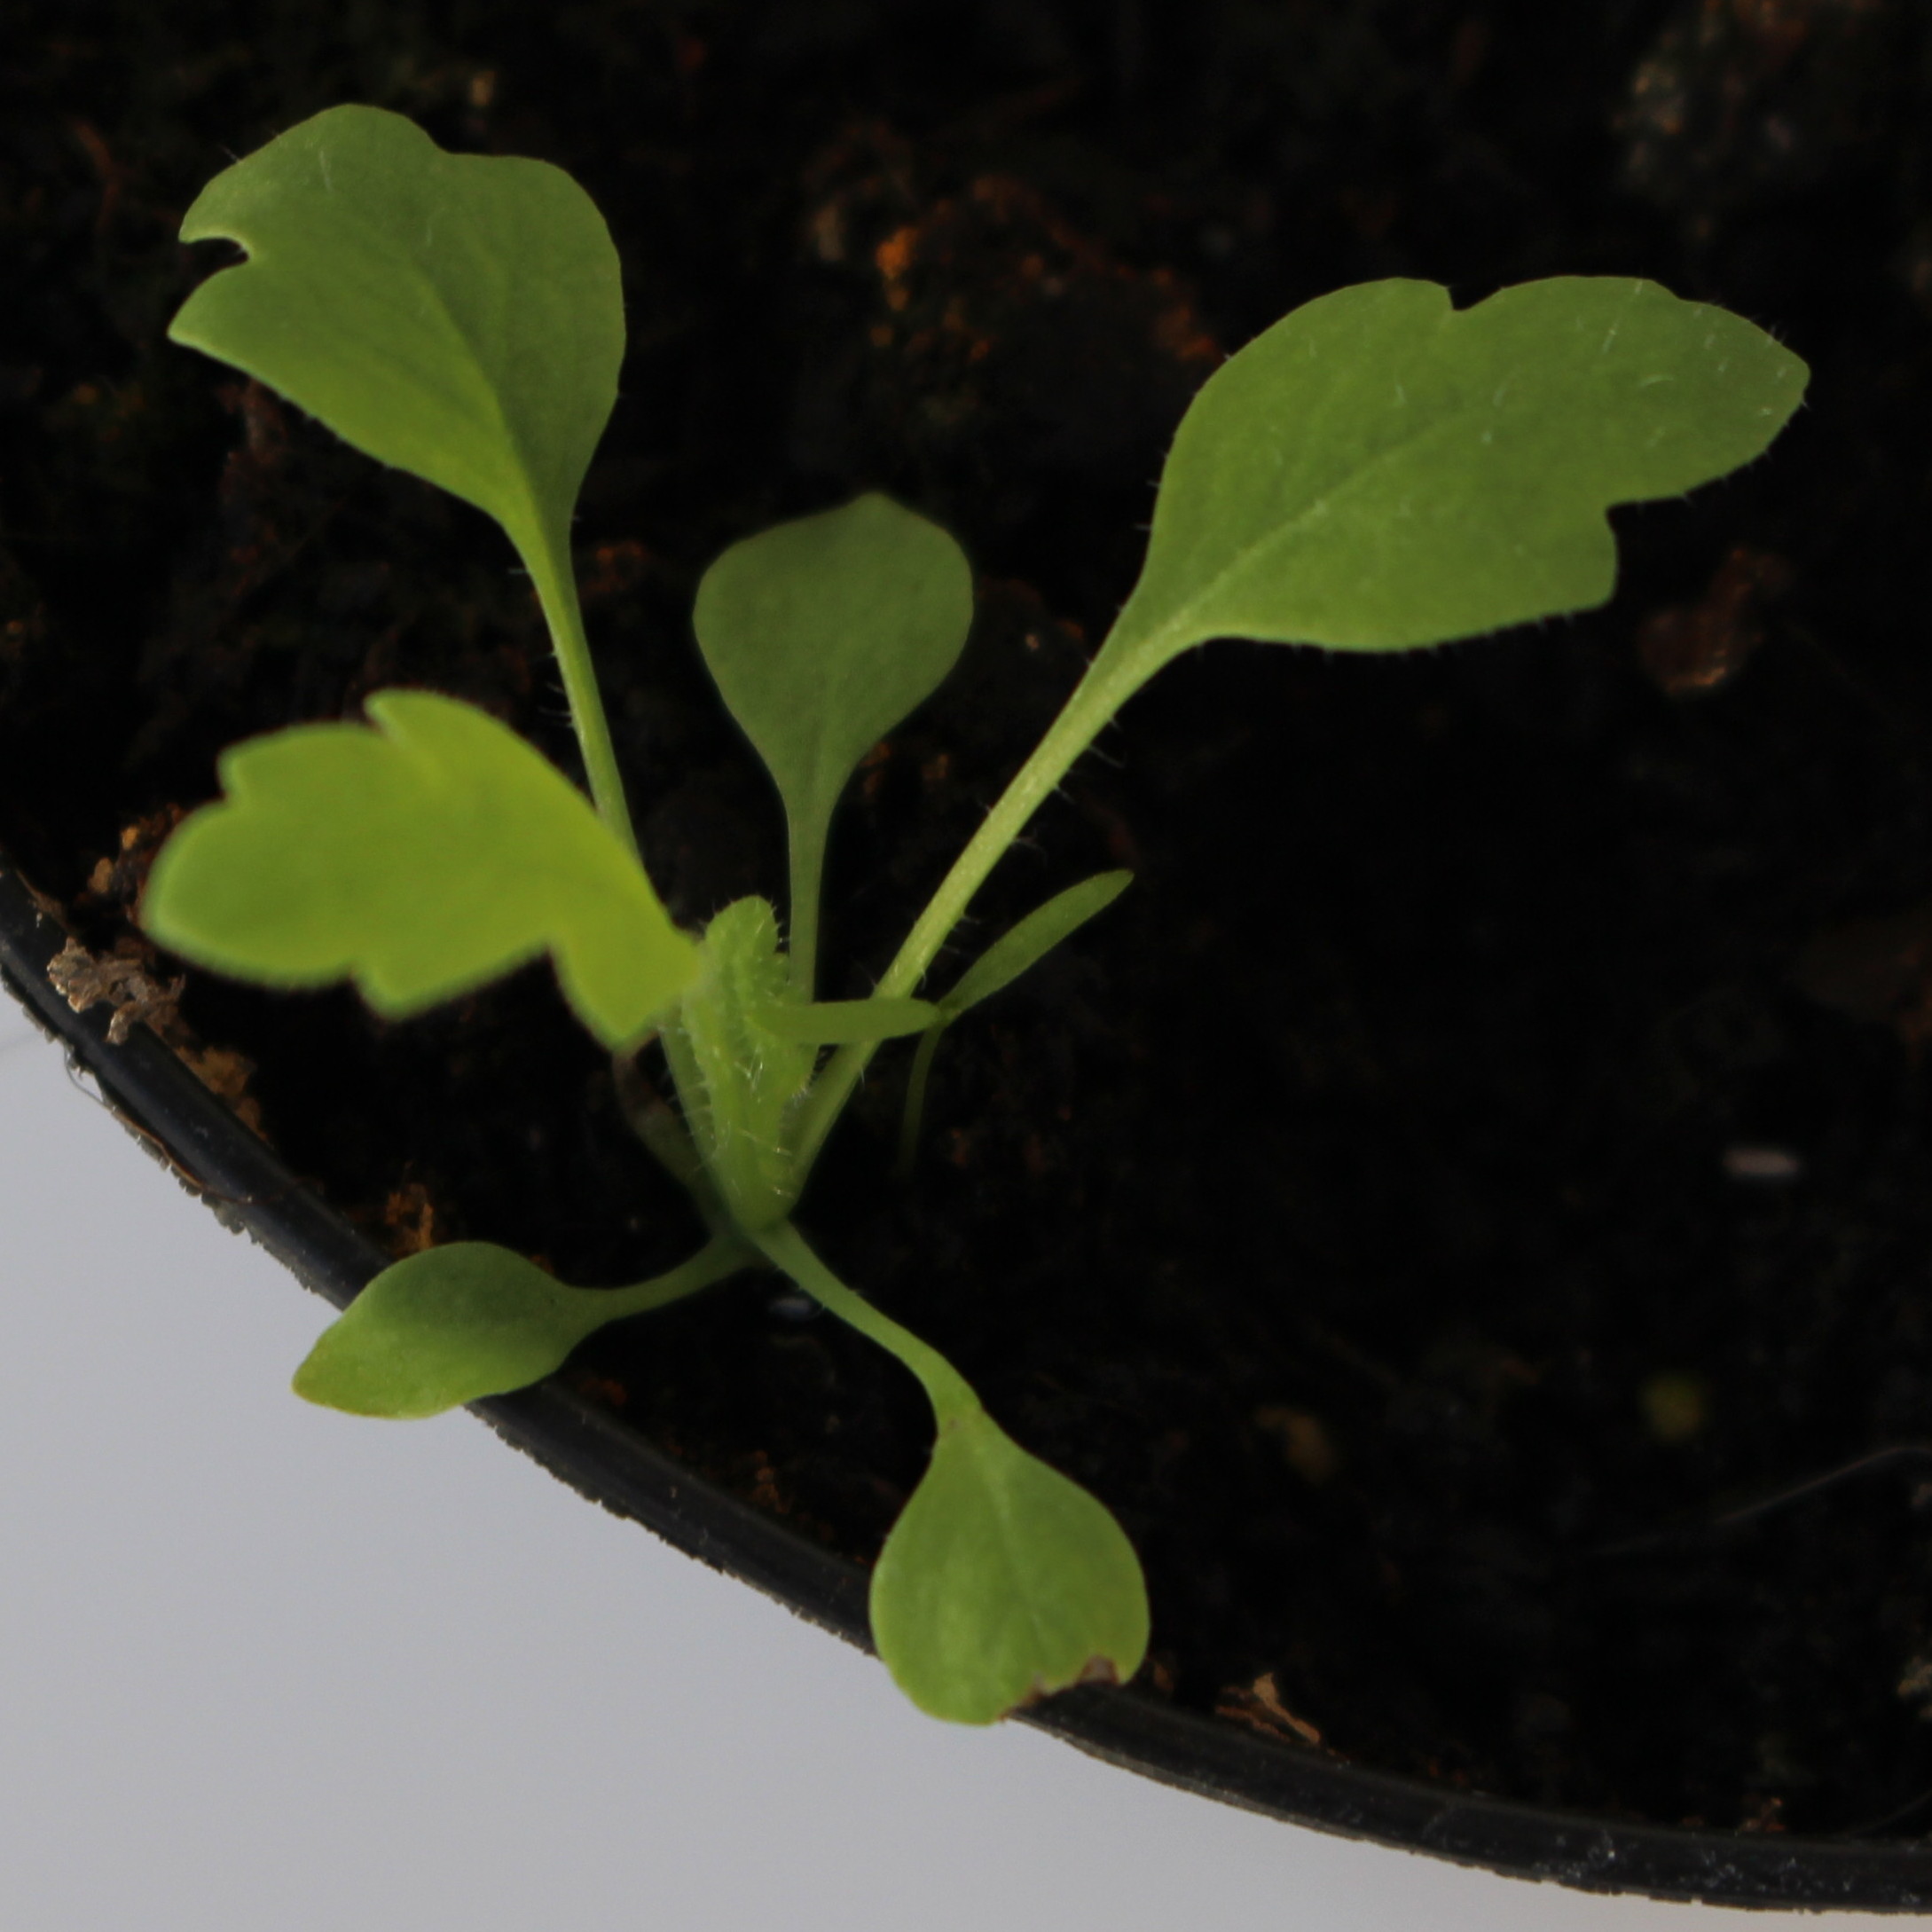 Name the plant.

Papaver rhoeas
